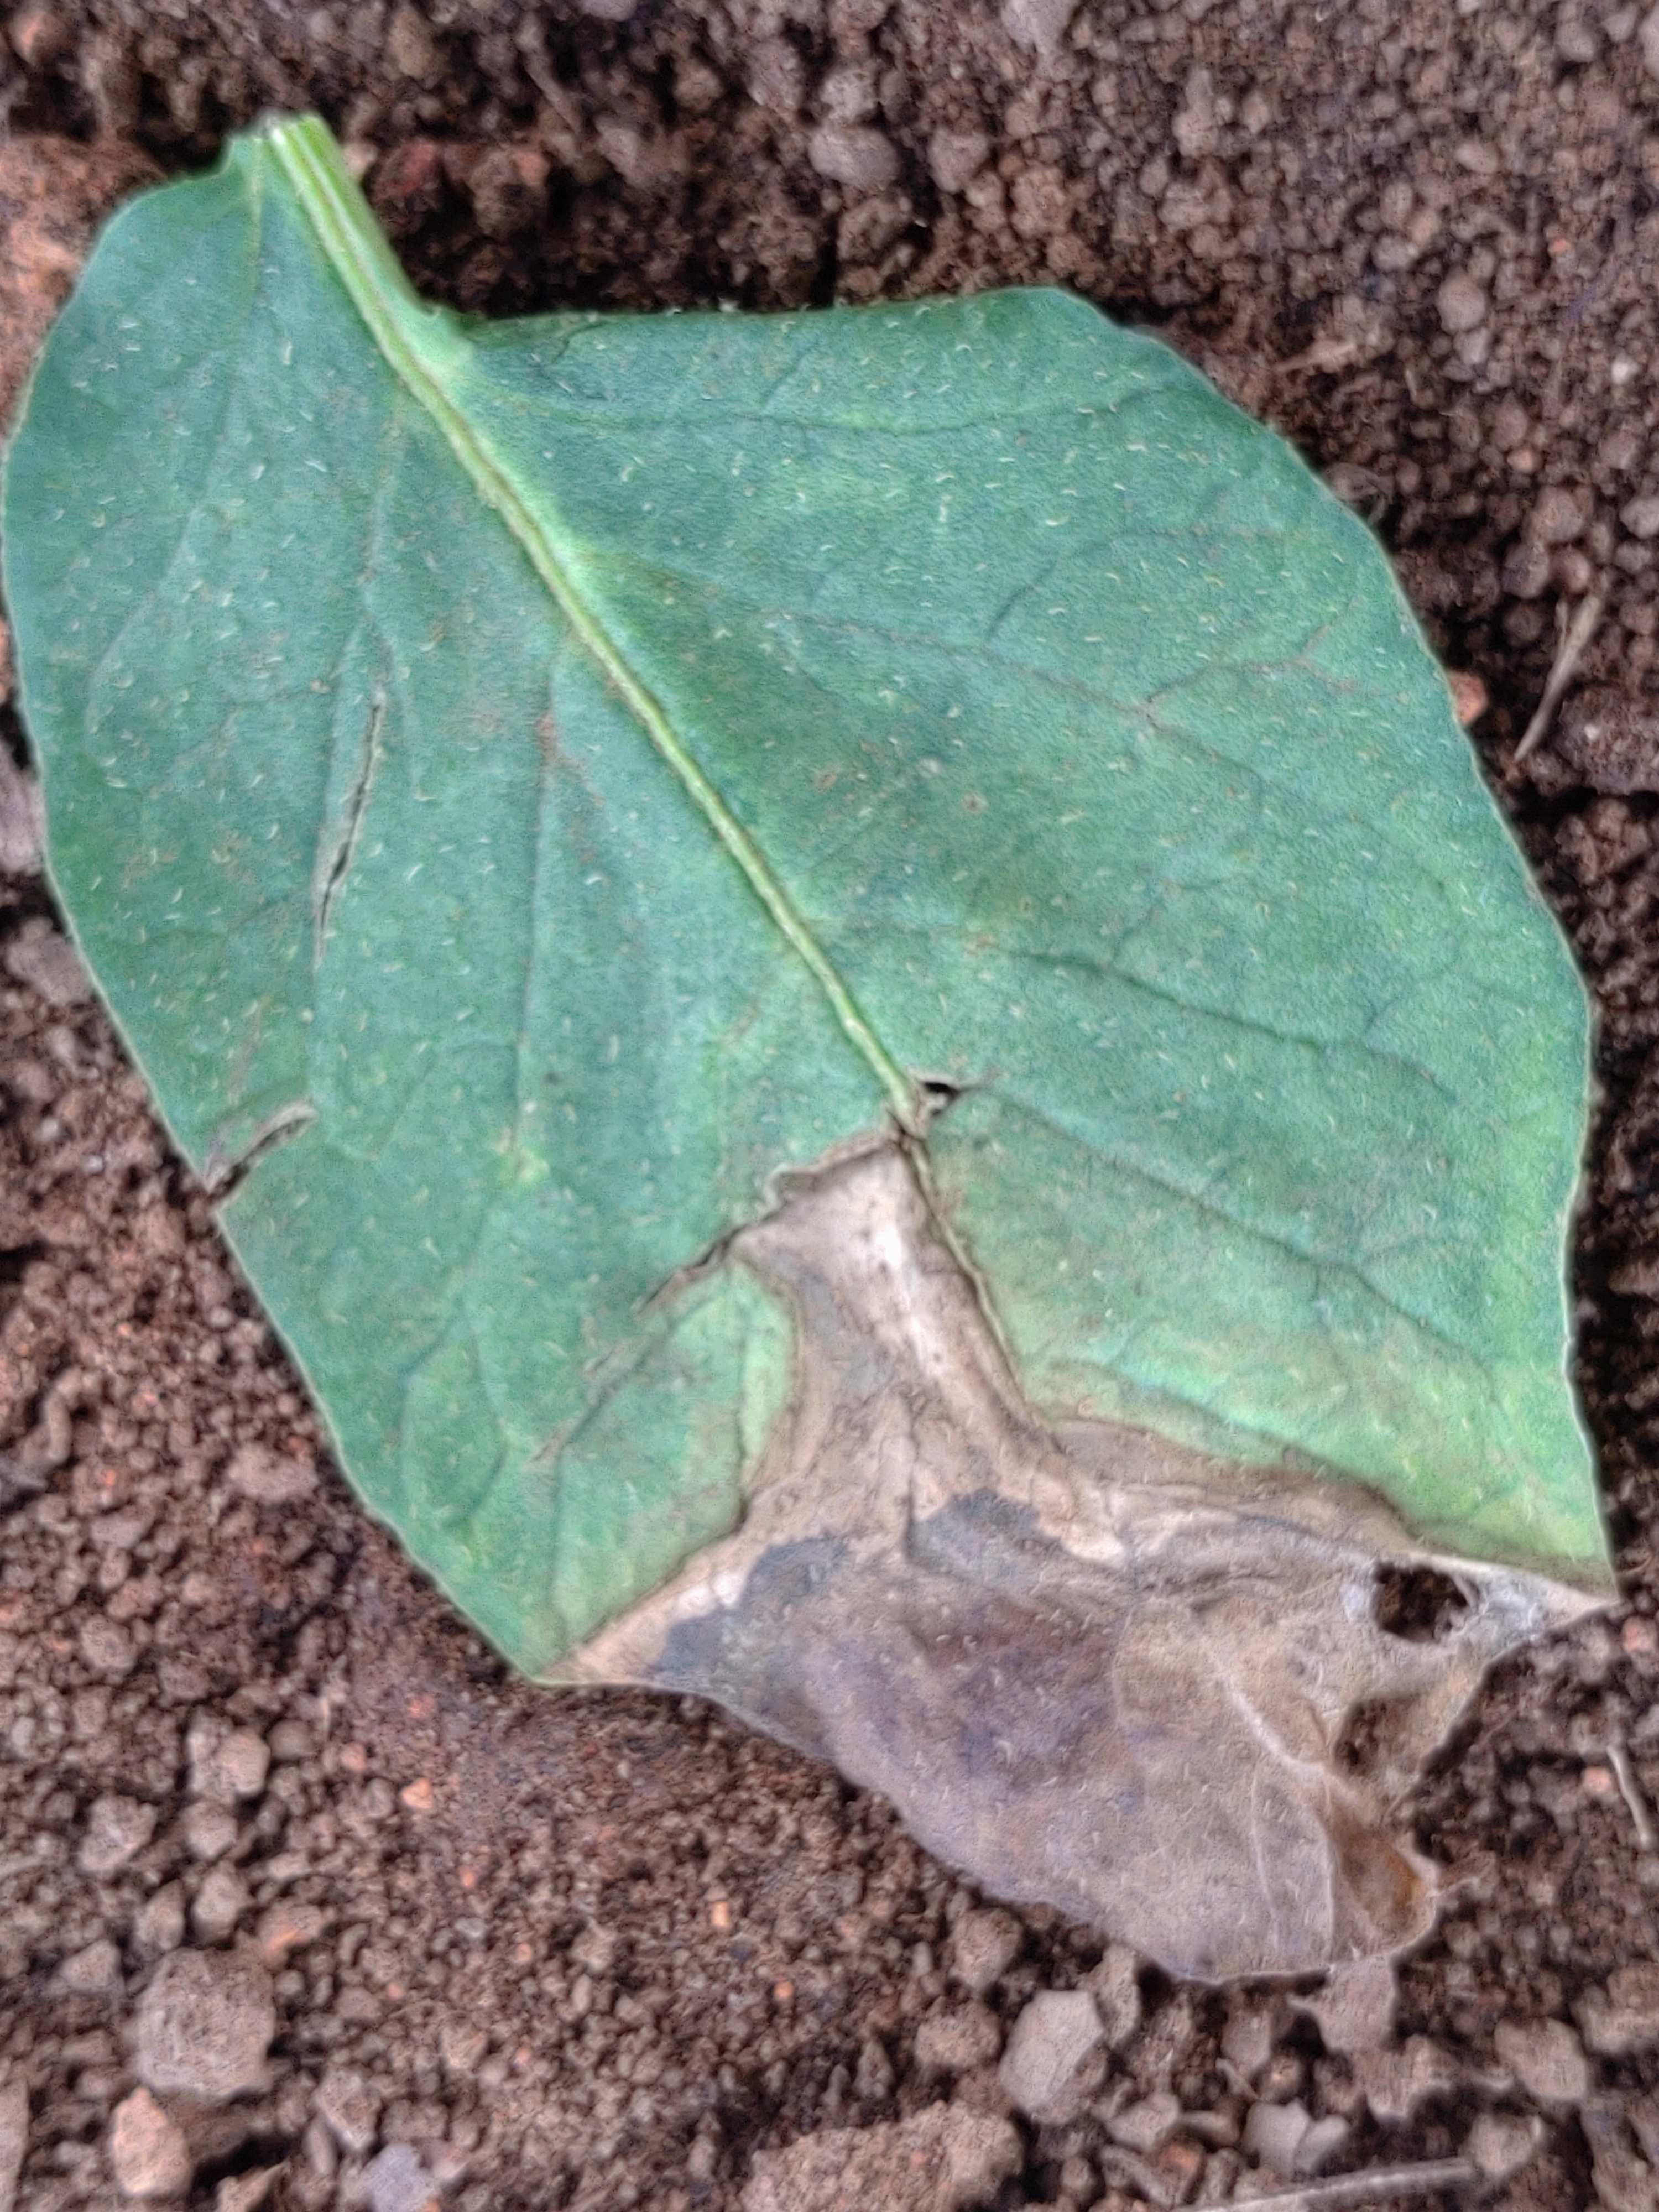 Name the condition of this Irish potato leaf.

early blight
